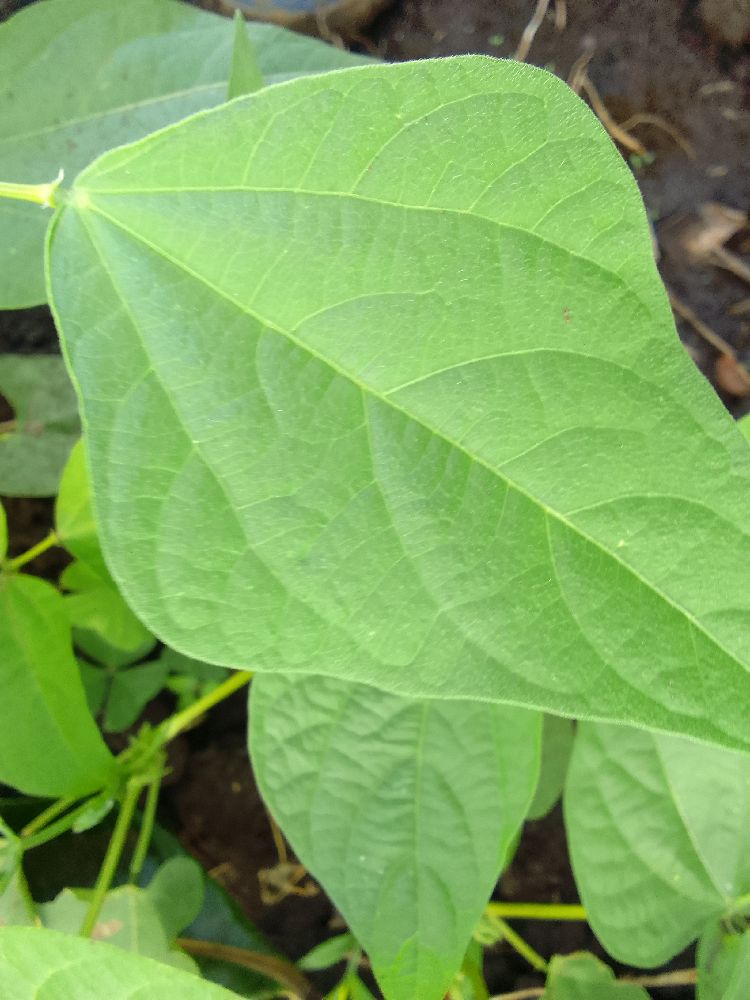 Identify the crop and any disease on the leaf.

common bean, healthy
